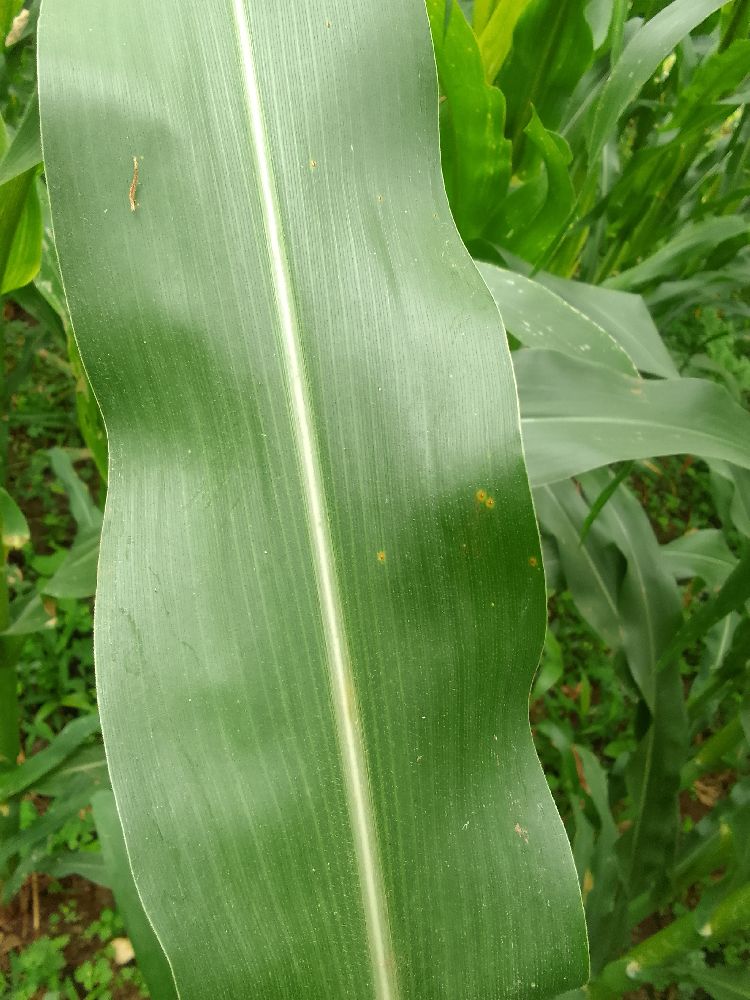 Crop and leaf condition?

maize, healthy
